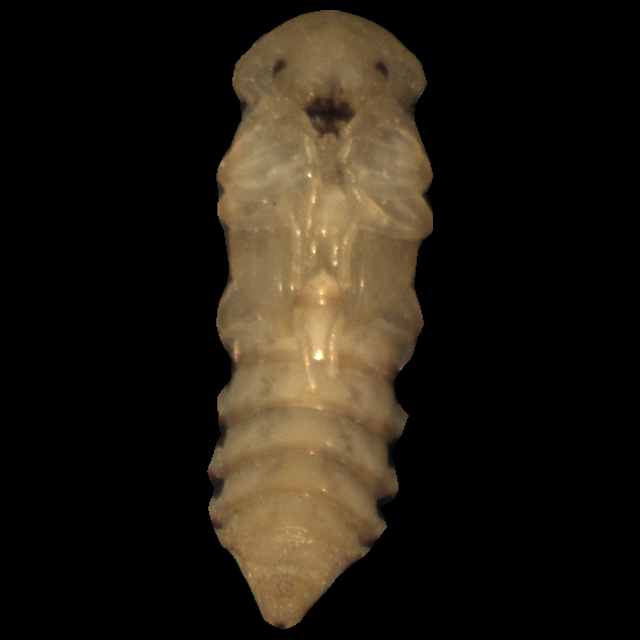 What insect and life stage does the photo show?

mealworm pupa
